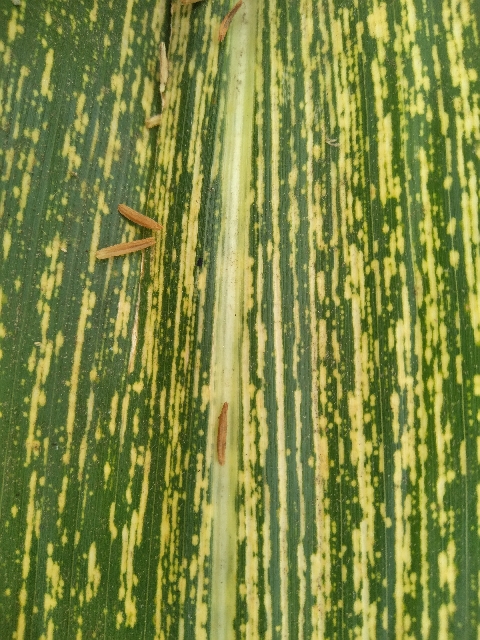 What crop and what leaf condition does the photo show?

maize, maize streak virus
